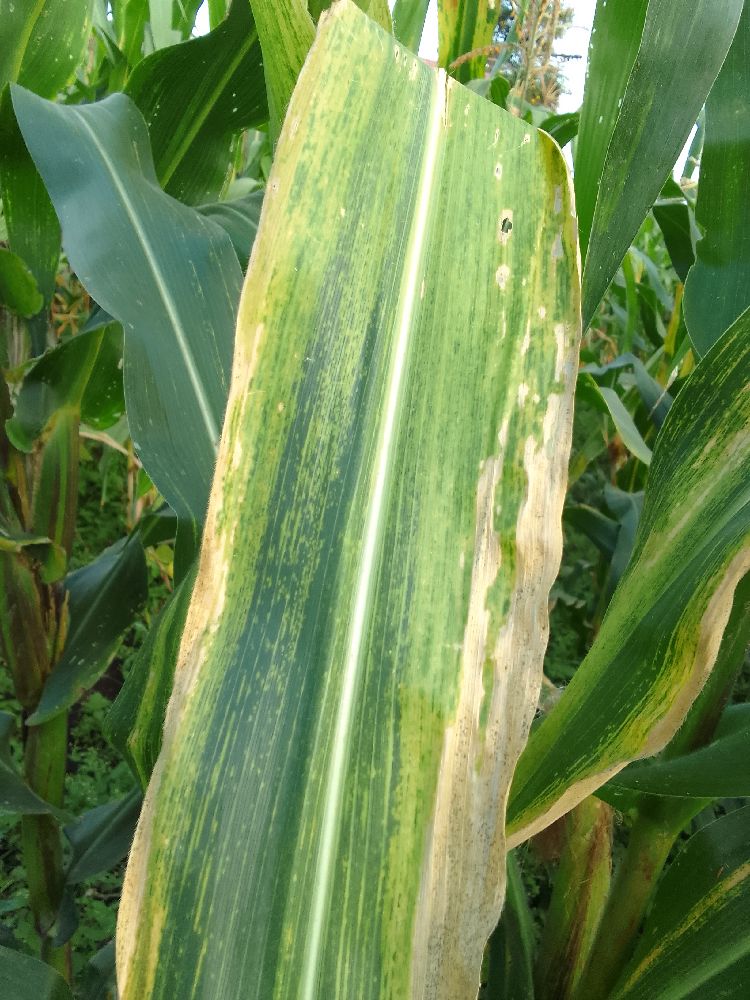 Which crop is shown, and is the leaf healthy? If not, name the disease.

maize, maize lethal necrosis
